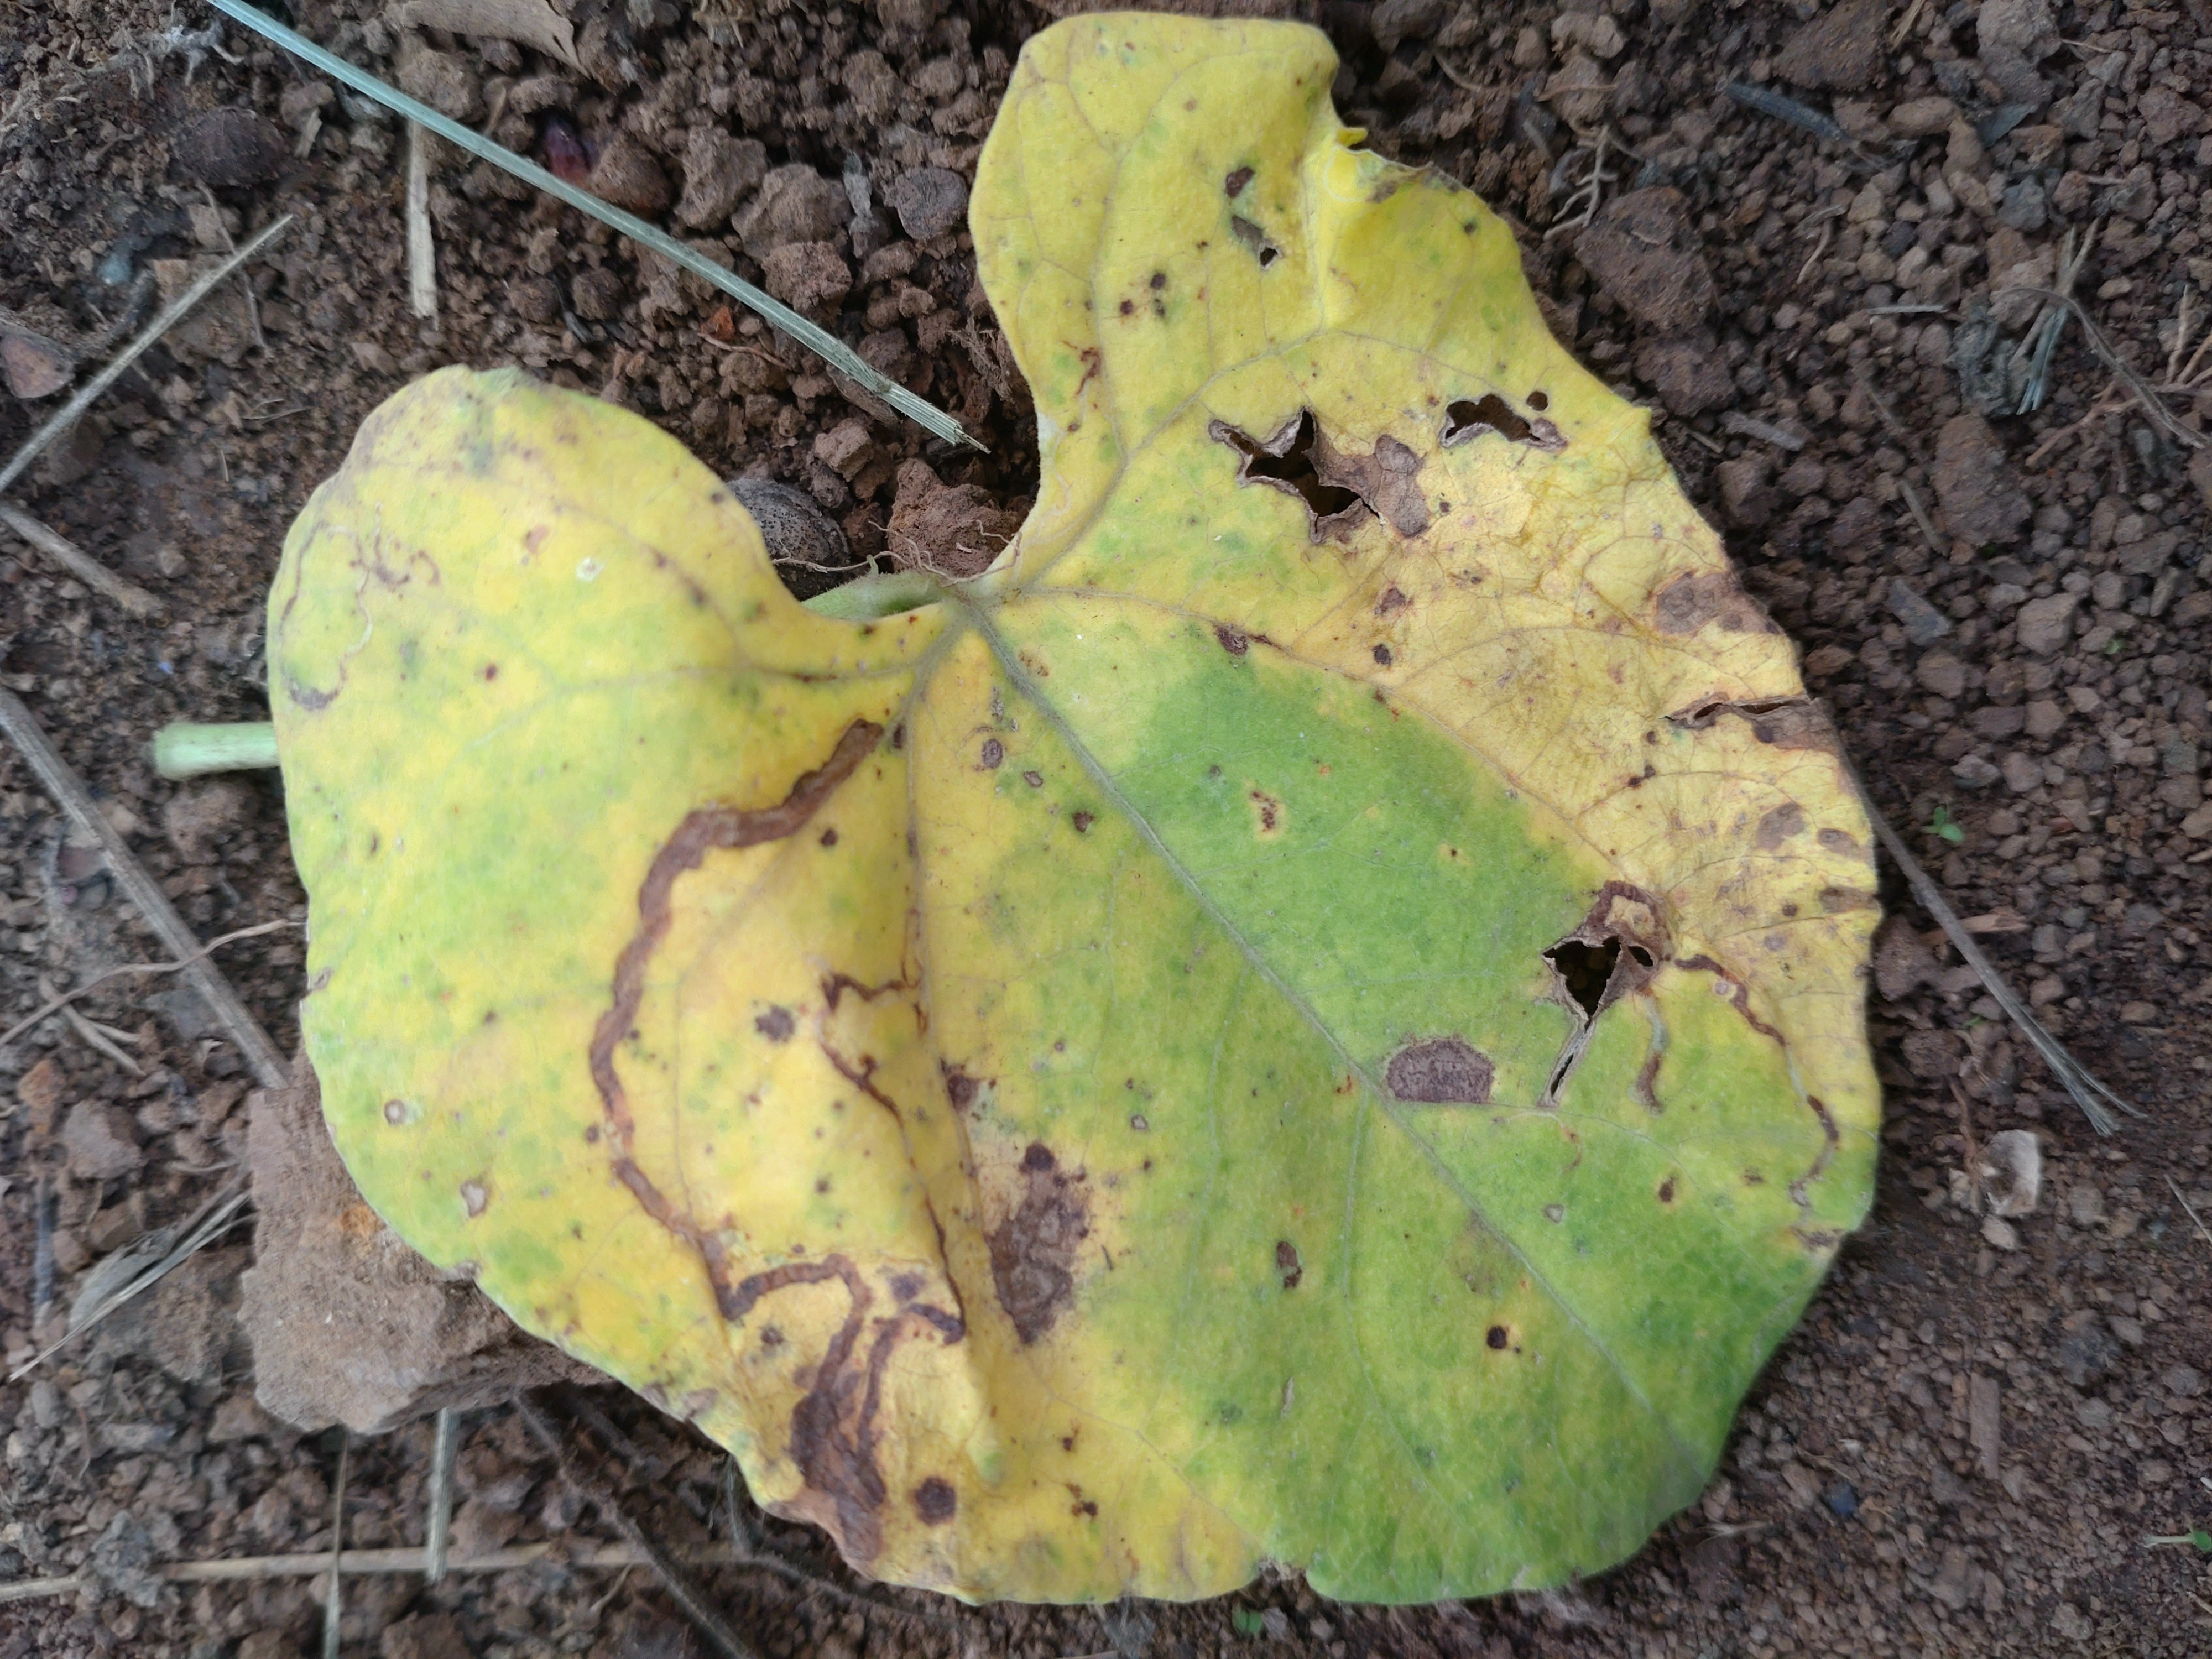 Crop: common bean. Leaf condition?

rust
